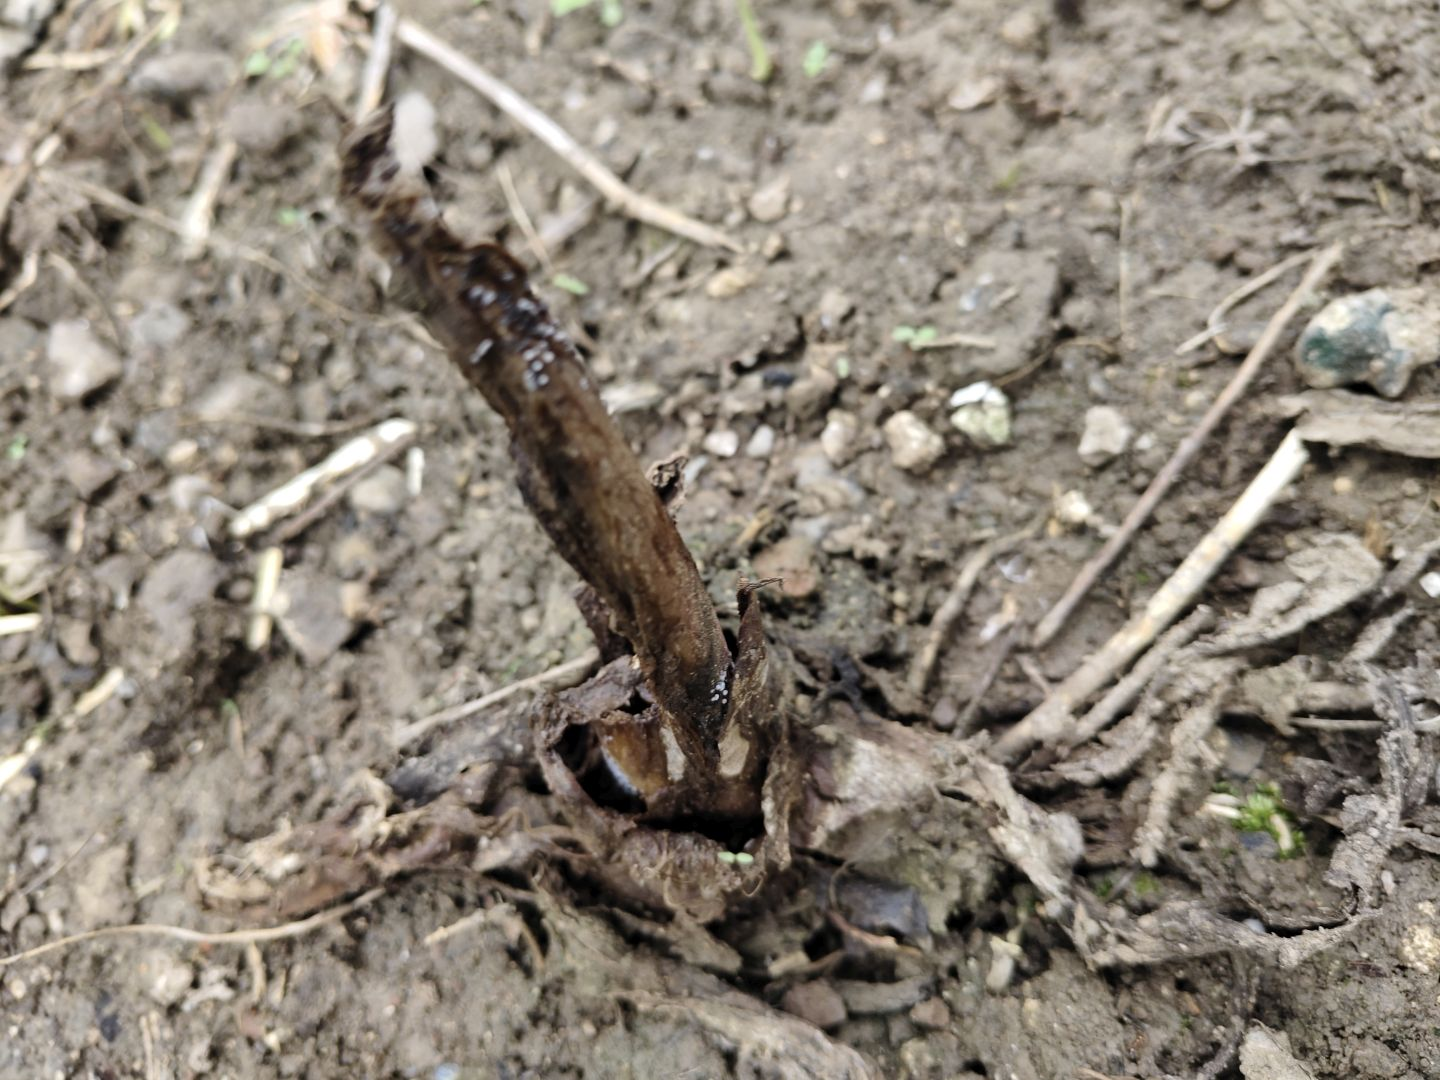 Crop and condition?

taro, root rot
